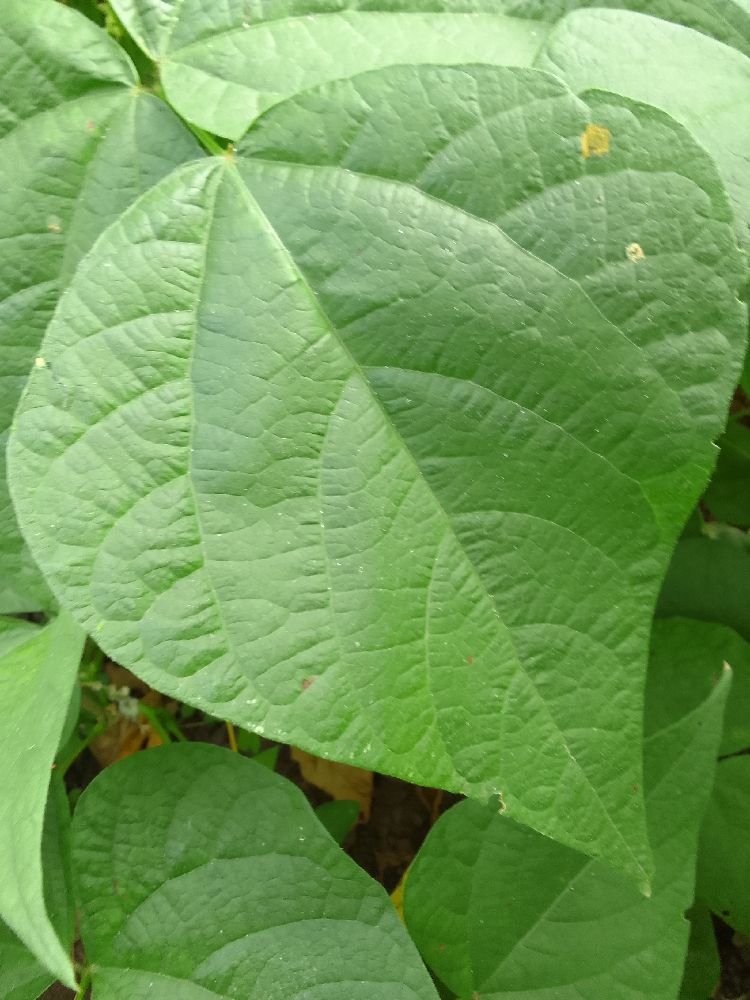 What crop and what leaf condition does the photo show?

common bean, healthy
